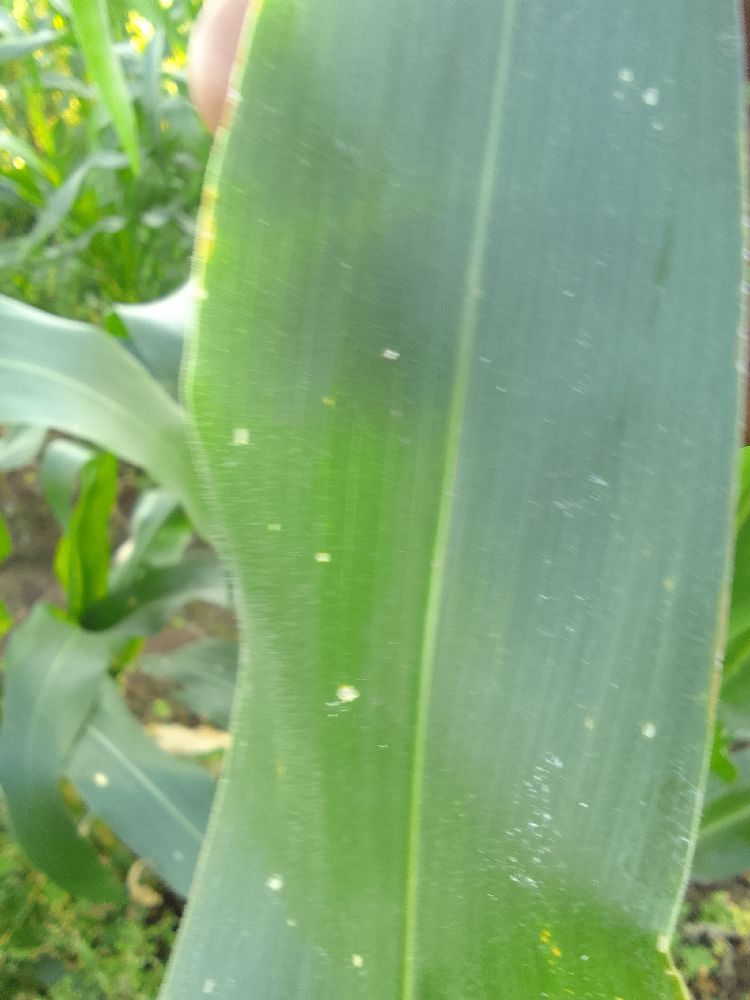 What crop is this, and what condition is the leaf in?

maize, healthy
